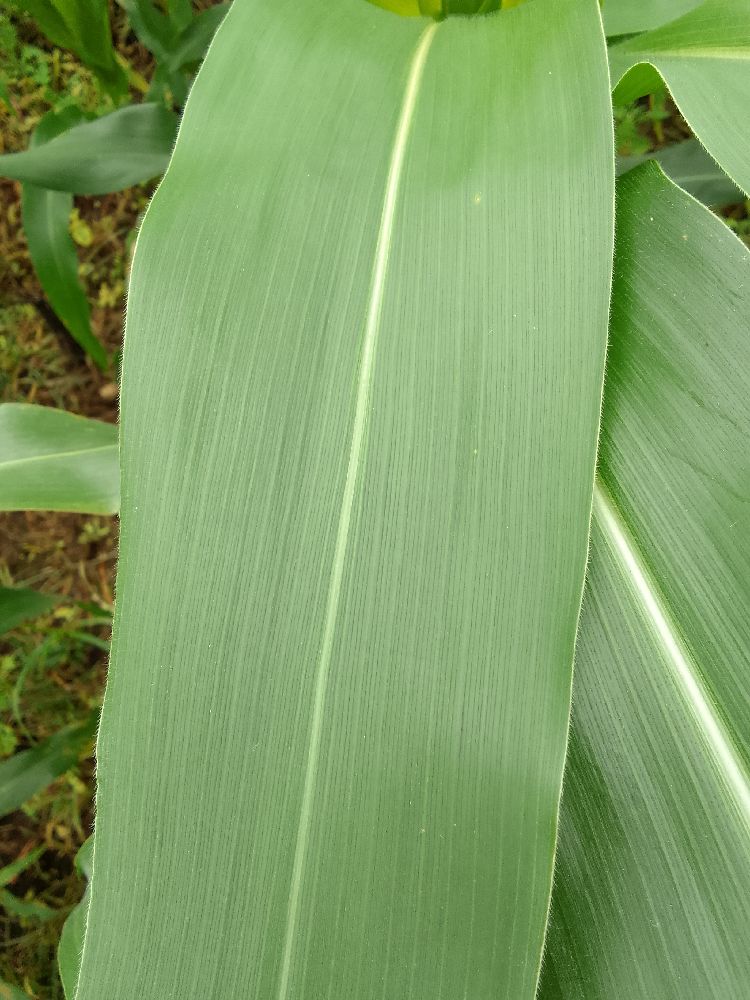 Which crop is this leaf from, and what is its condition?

maize, healthy
